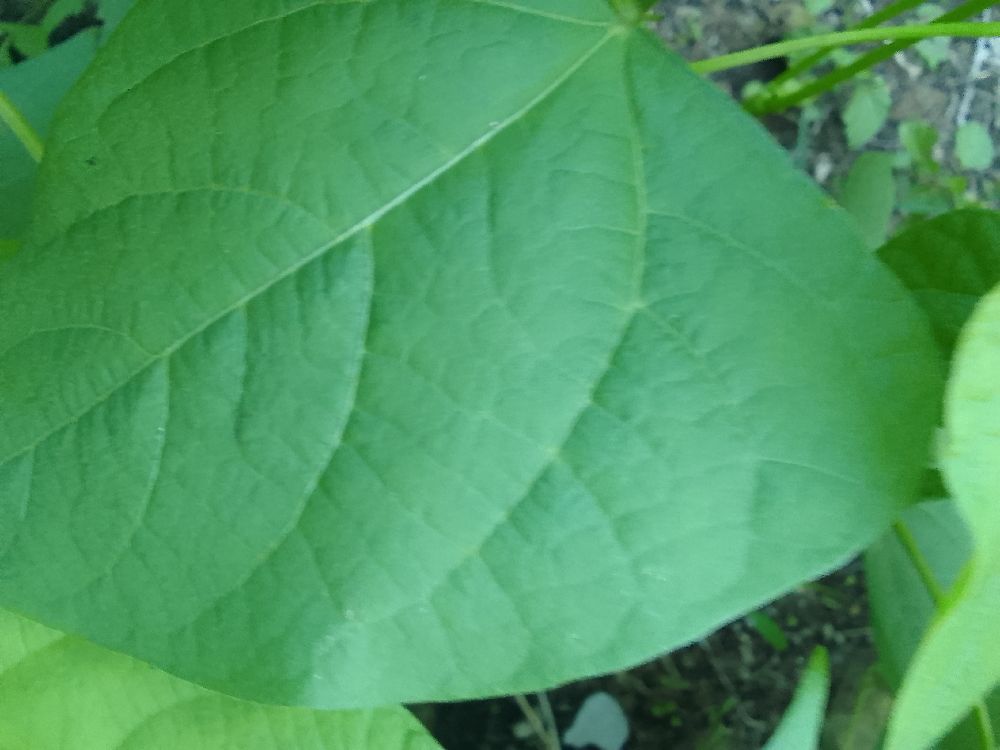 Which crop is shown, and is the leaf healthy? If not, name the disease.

common bean, healthy
